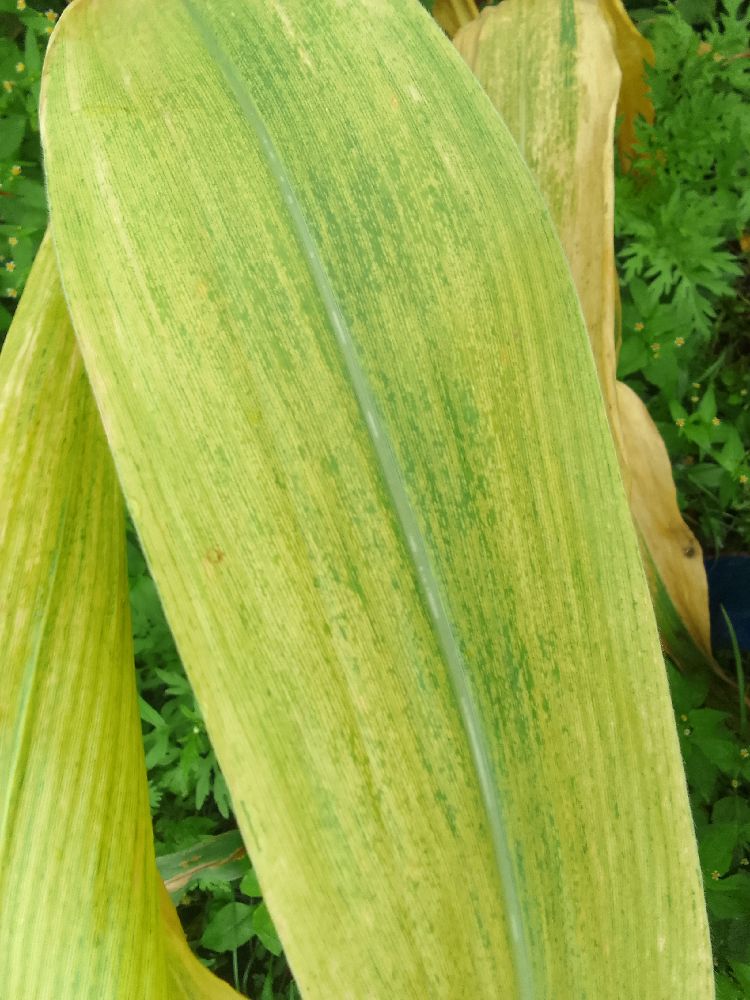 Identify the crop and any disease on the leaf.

maize, maize lethal necrosis
